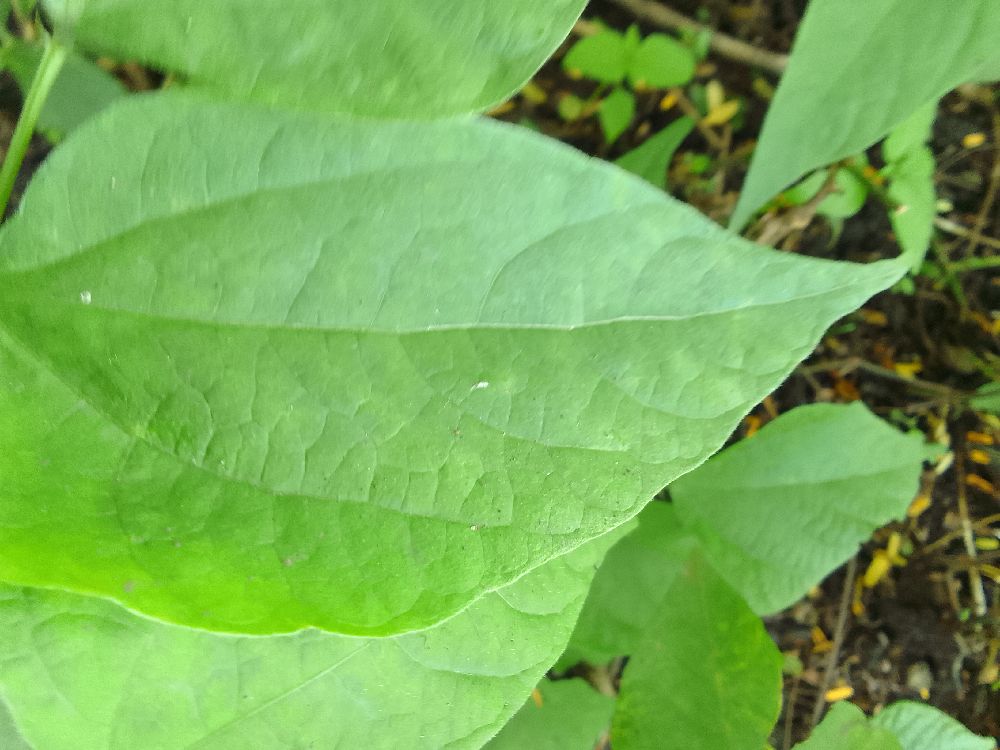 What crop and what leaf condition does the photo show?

common bean, healthy
